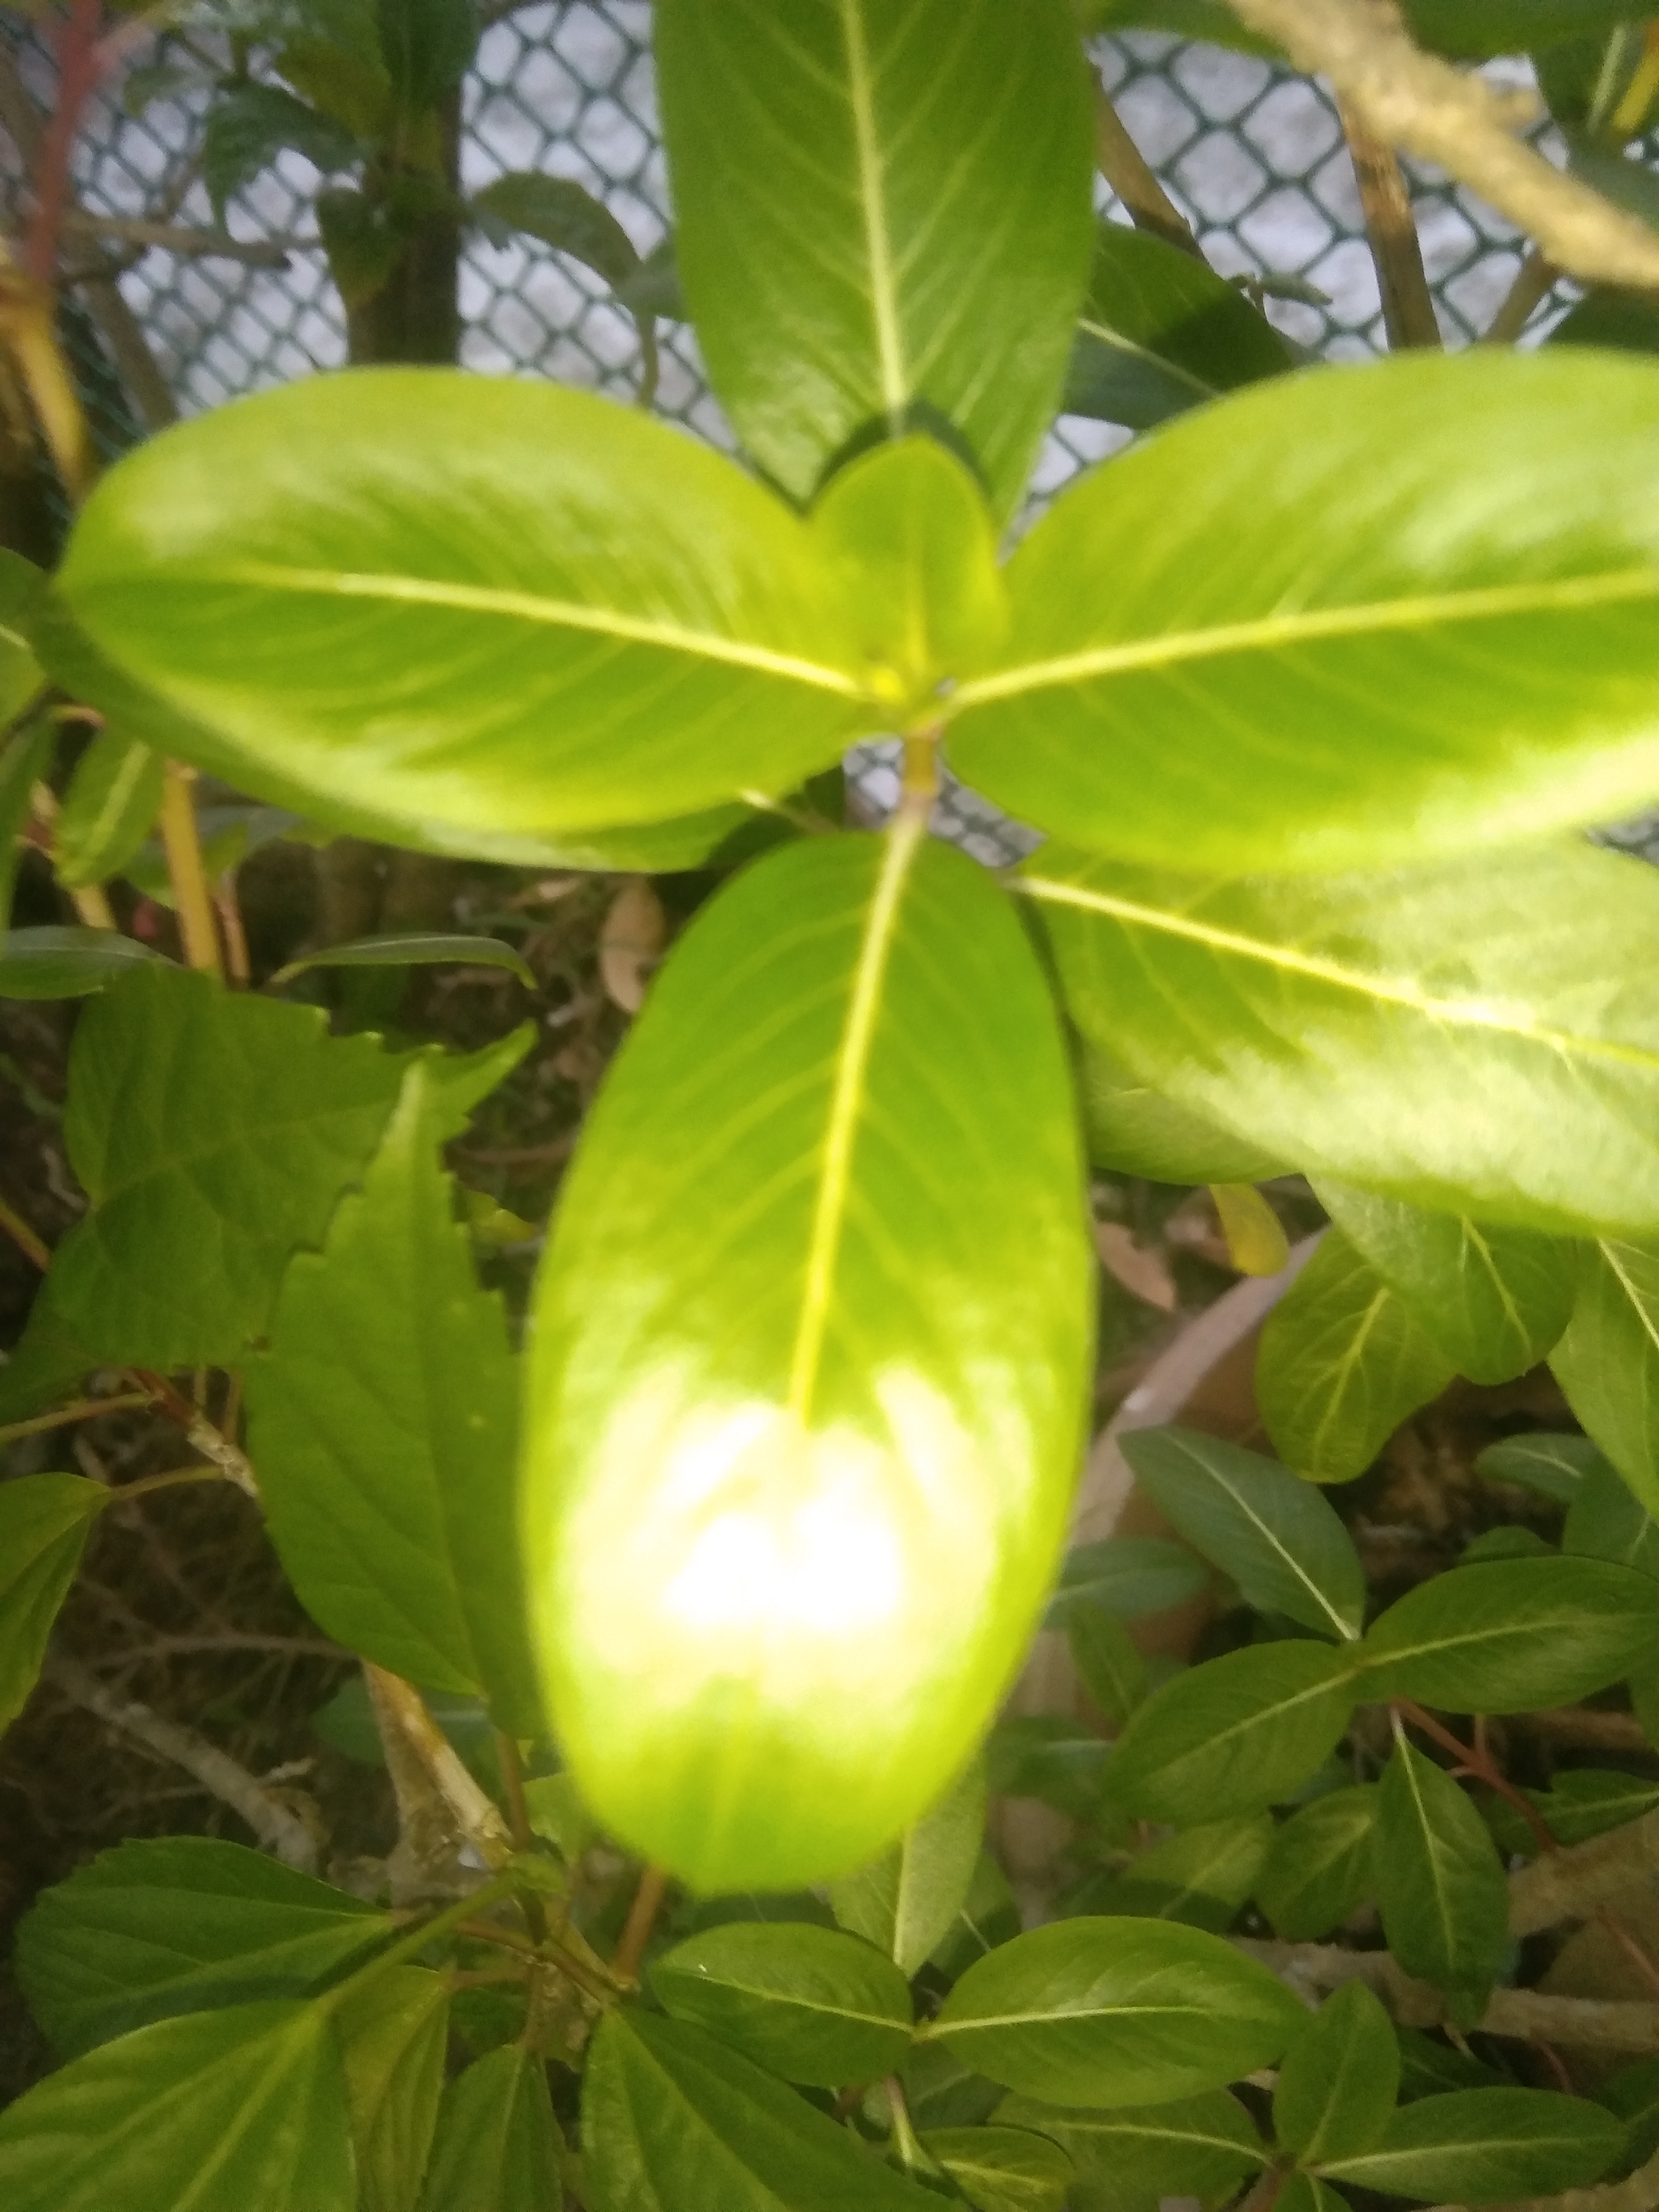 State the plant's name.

rose periwinkle
